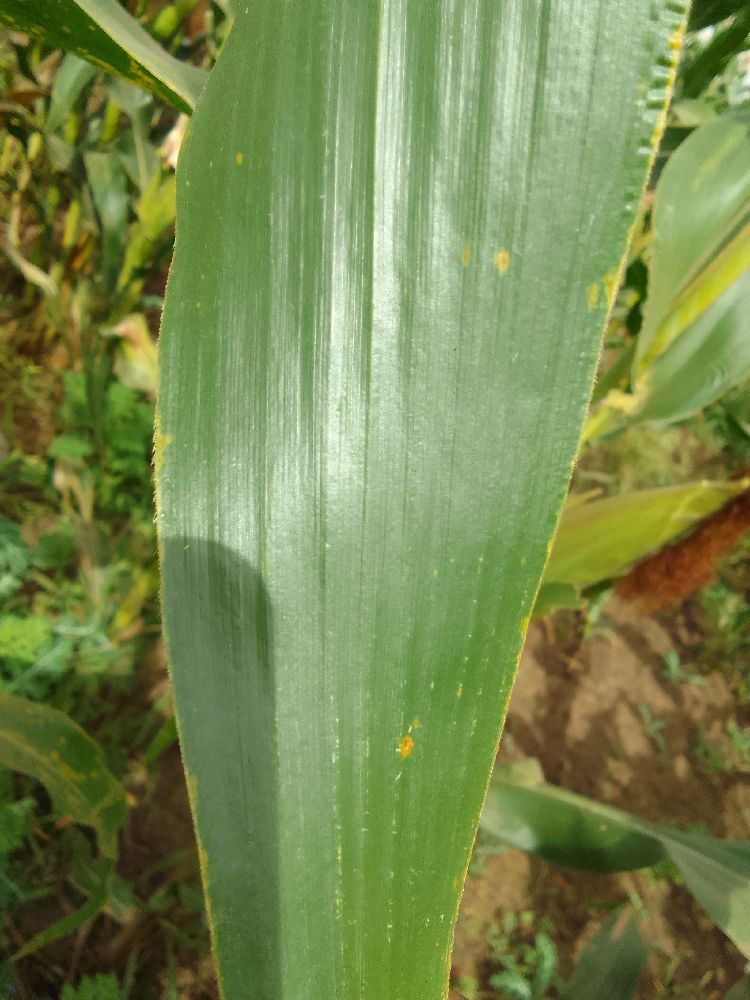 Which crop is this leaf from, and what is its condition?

maize, healthy
